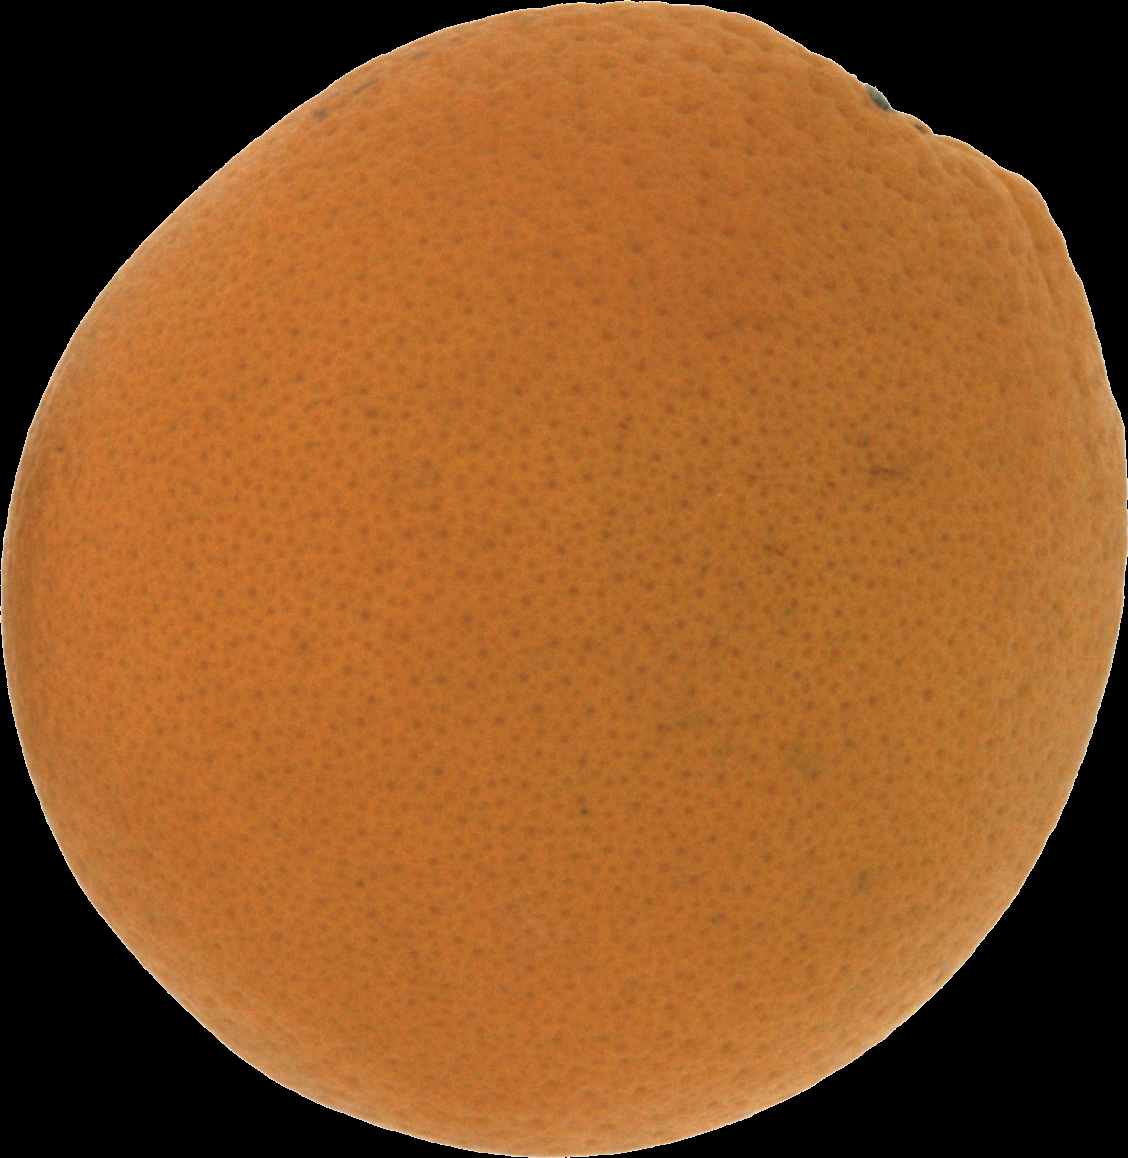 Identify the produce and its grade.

orange, good
